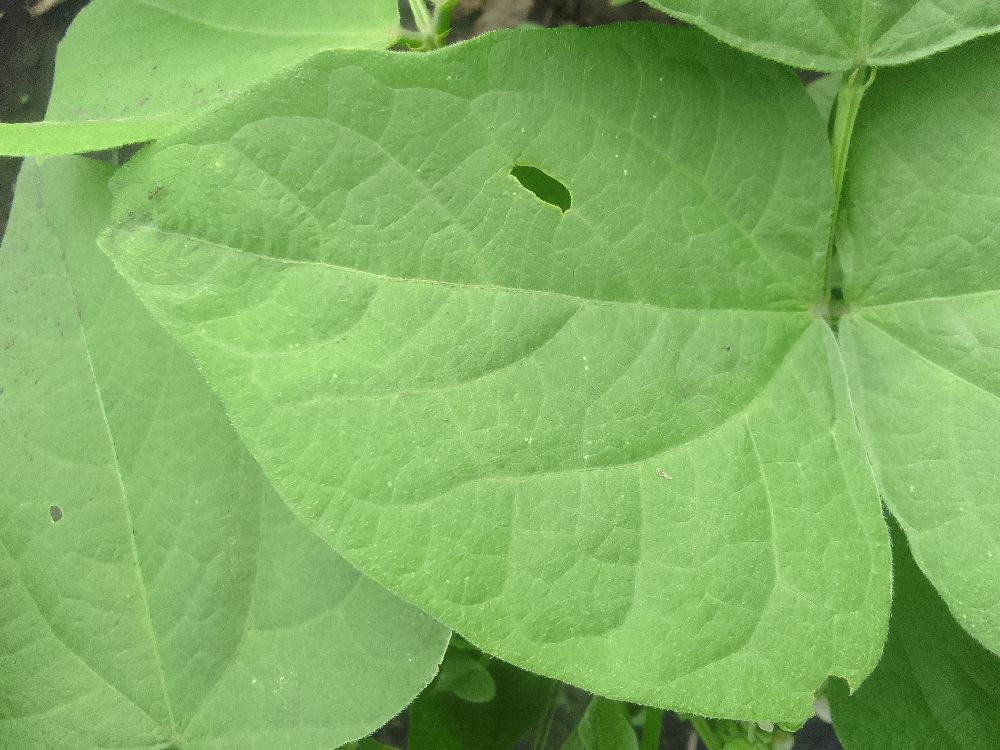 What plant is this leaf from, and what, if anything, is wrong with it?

common bean, healthy
